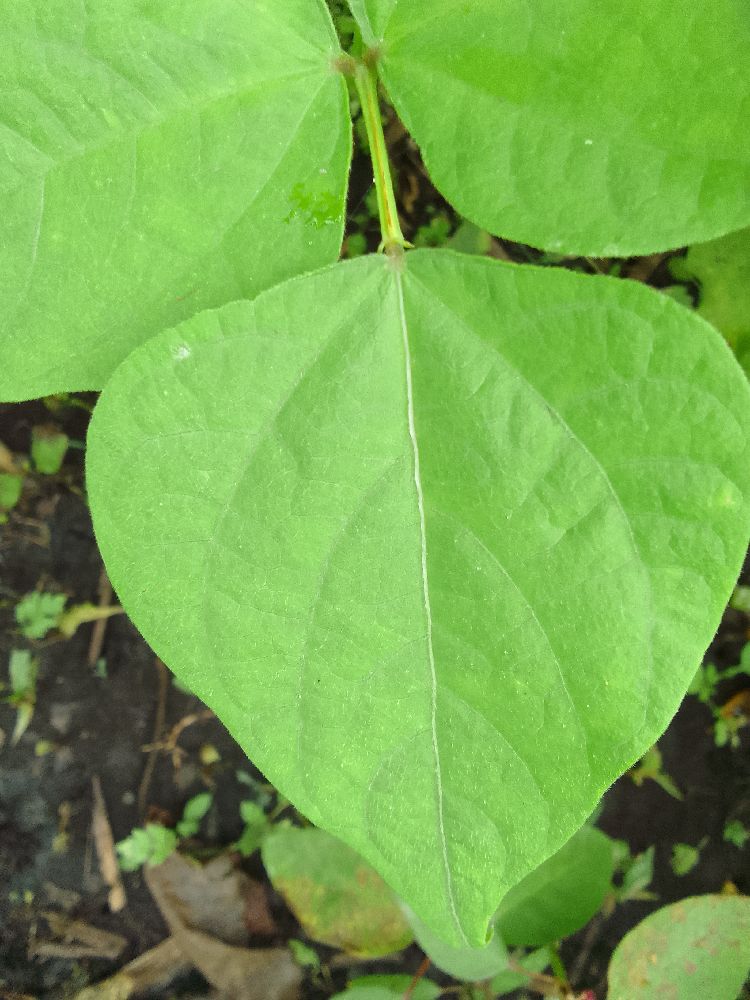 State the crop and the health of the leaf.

common bean, healthy
